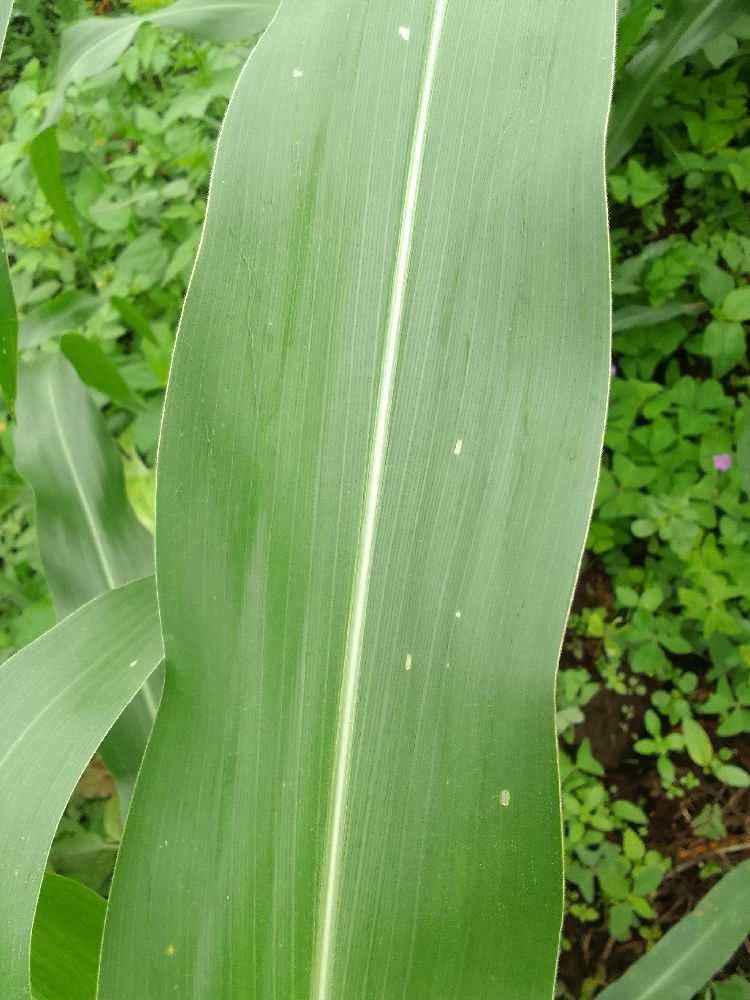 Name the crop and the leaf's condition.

maize, healthy
